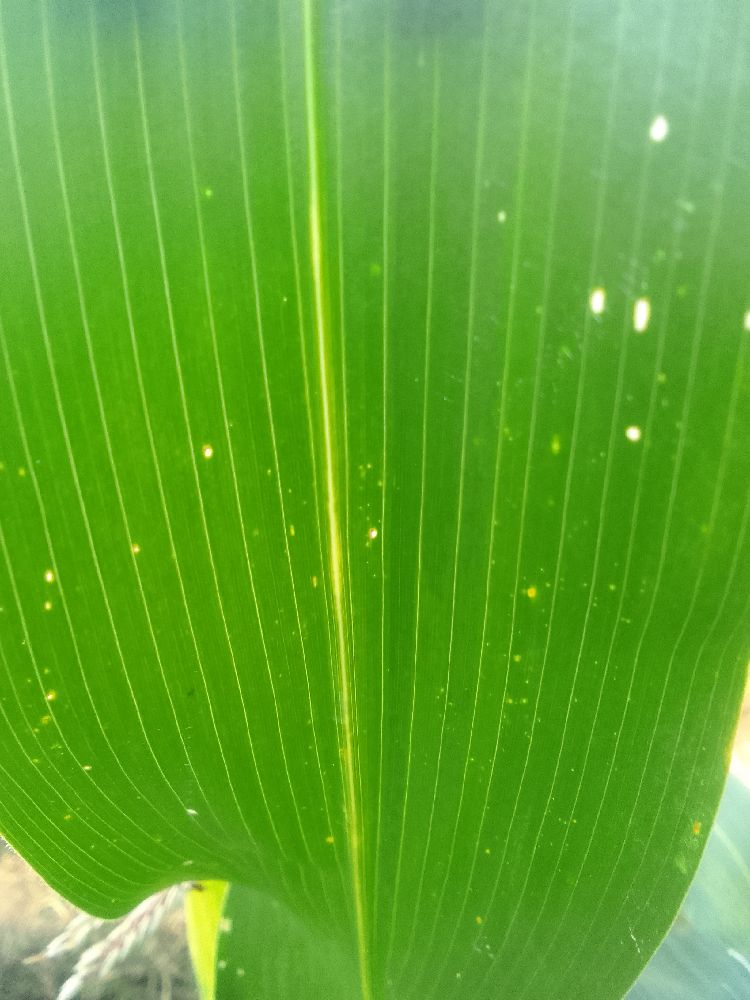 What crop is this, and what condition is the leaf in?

maize, healthy
